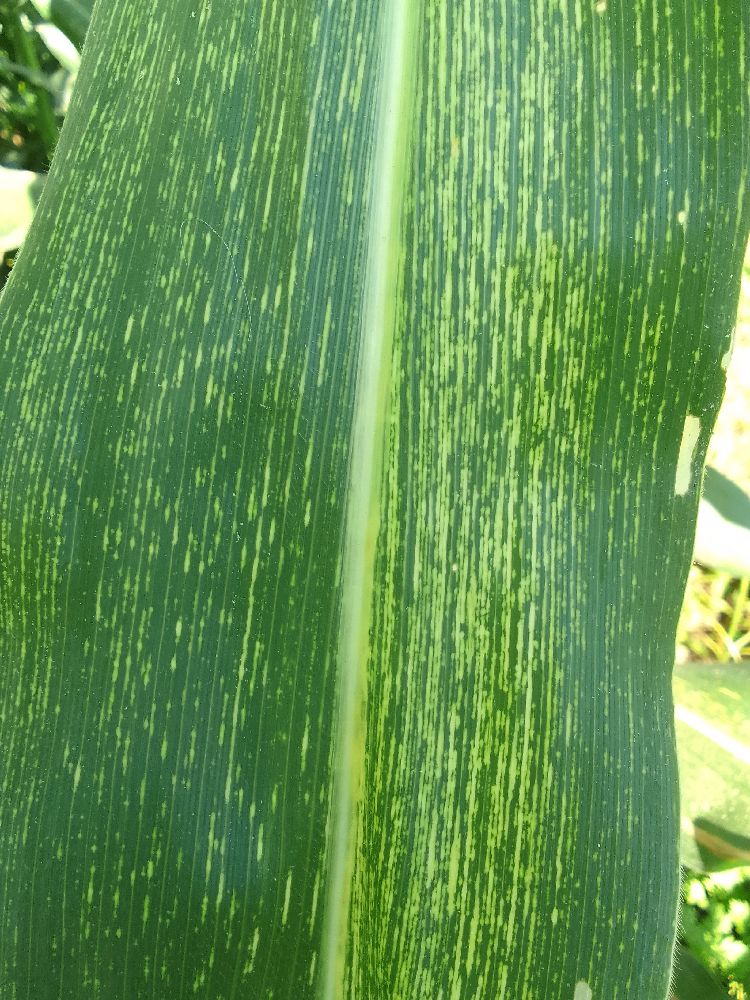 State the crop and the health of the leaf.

maize, maize streak virus
